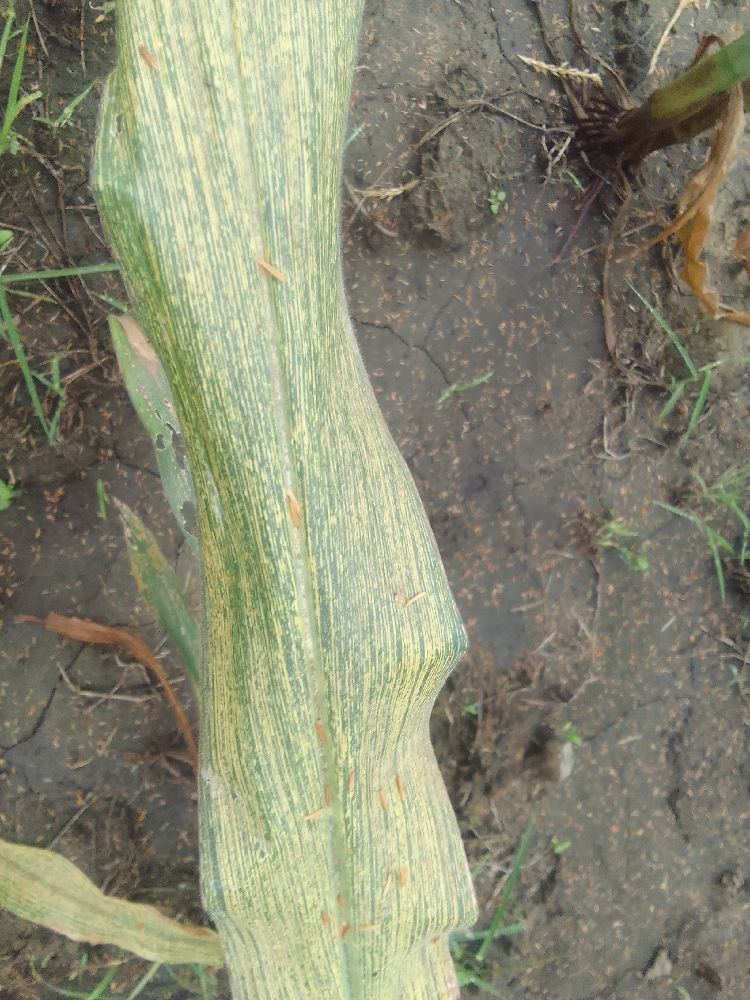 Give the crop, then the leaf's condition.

maize, maize streak virus
